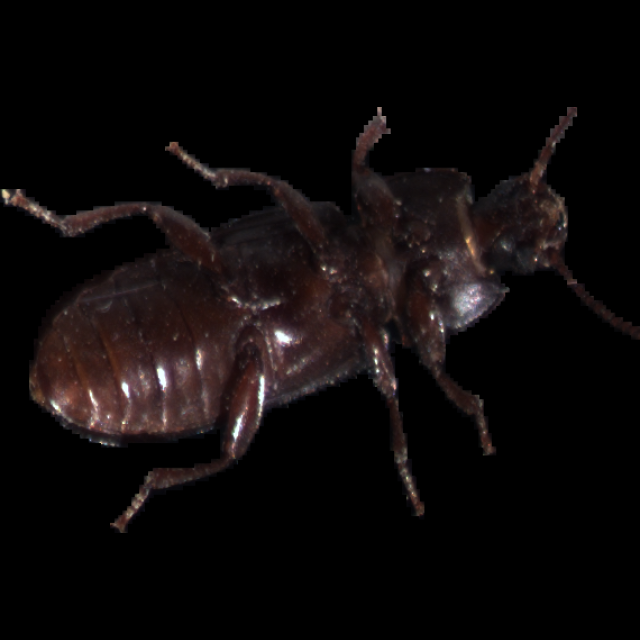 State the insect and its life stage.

mealworm beetle
